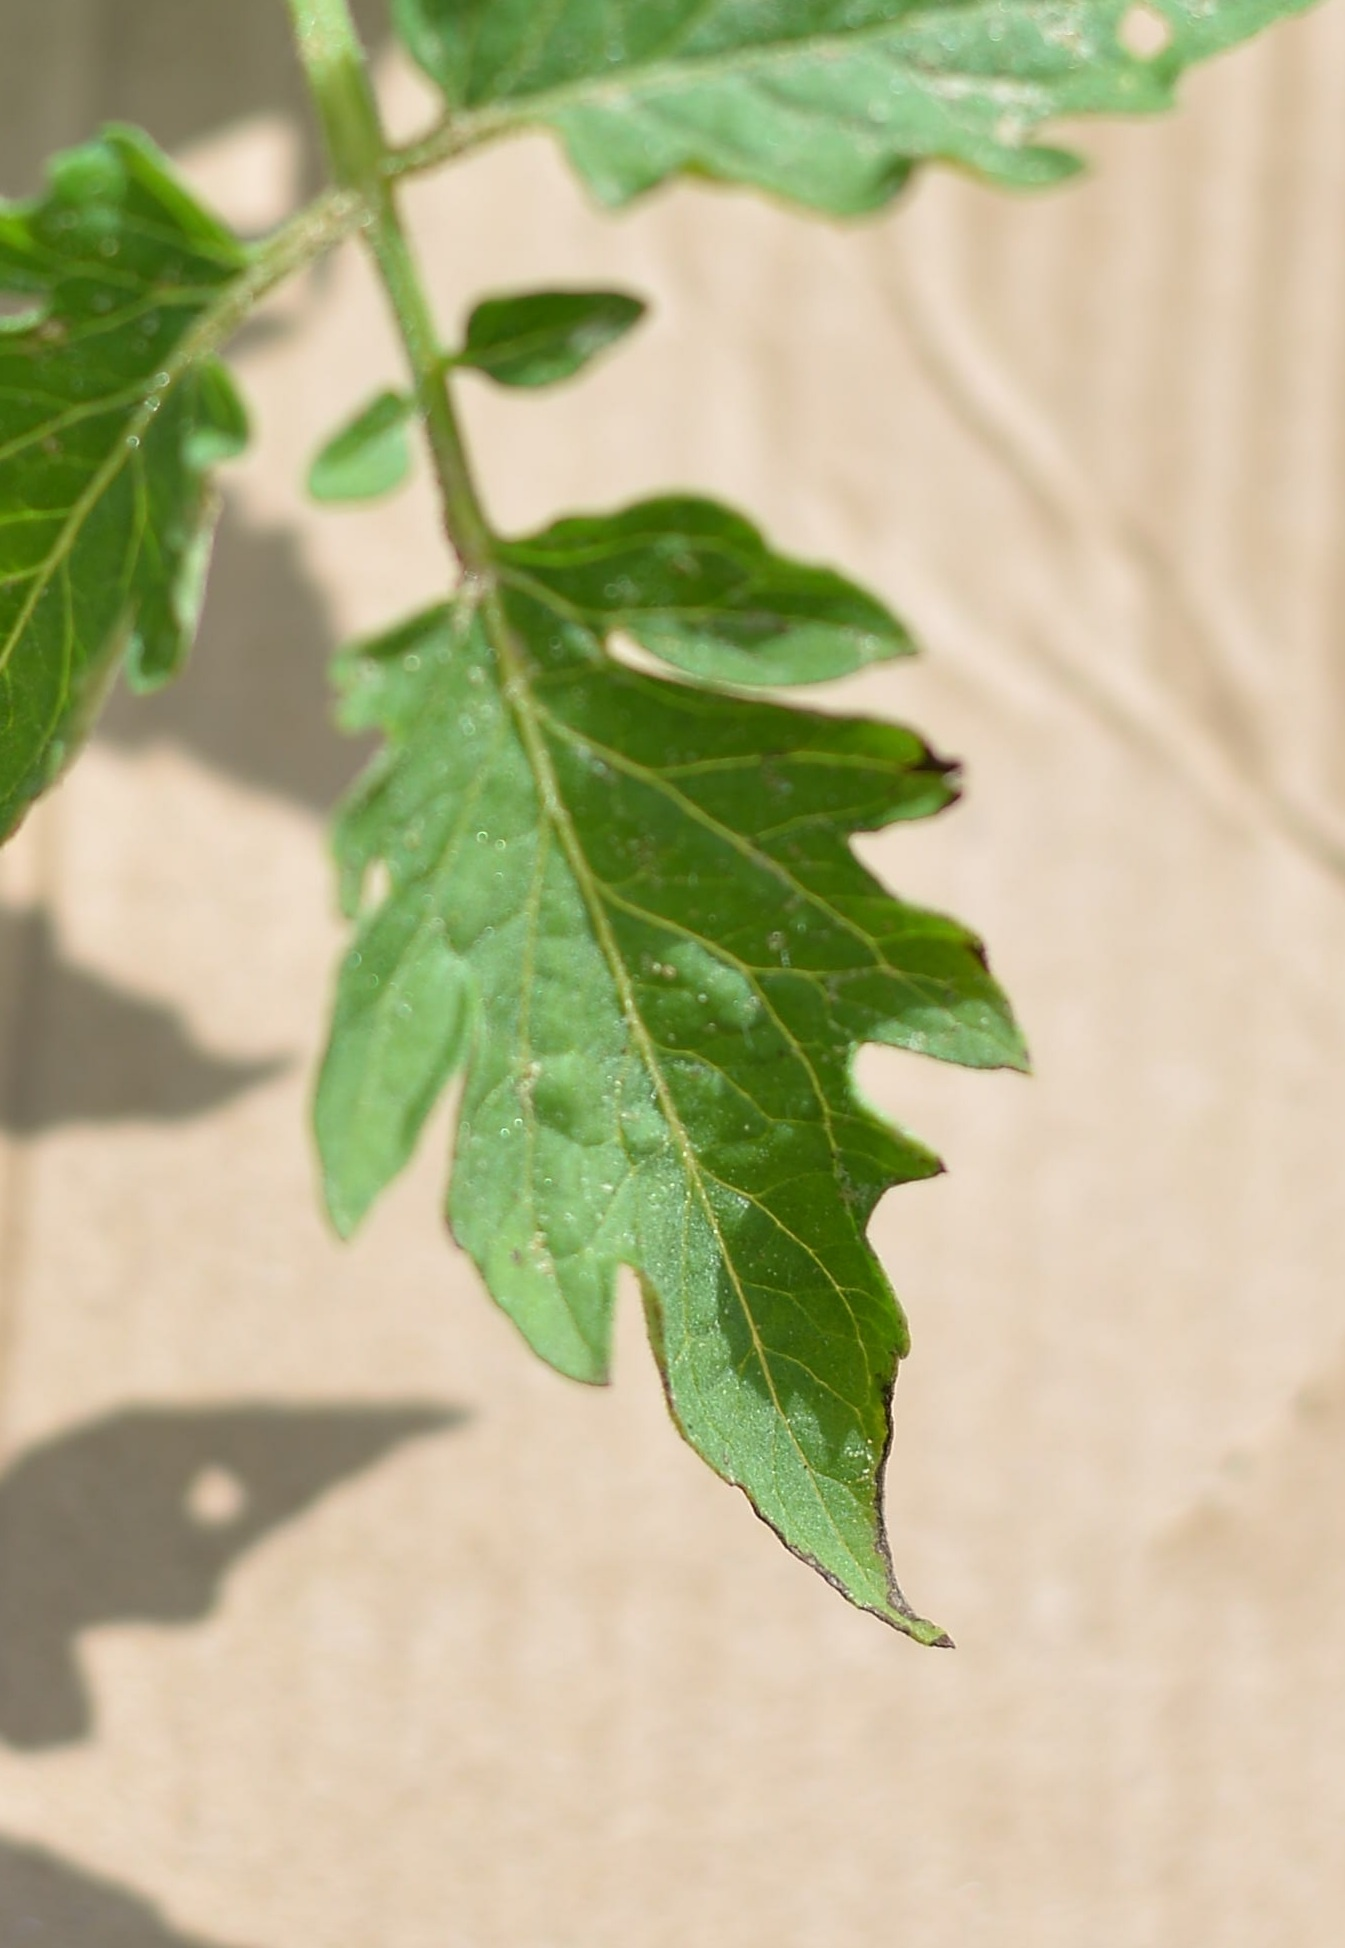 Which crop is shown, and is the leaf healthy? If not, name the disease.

tomato, infected
